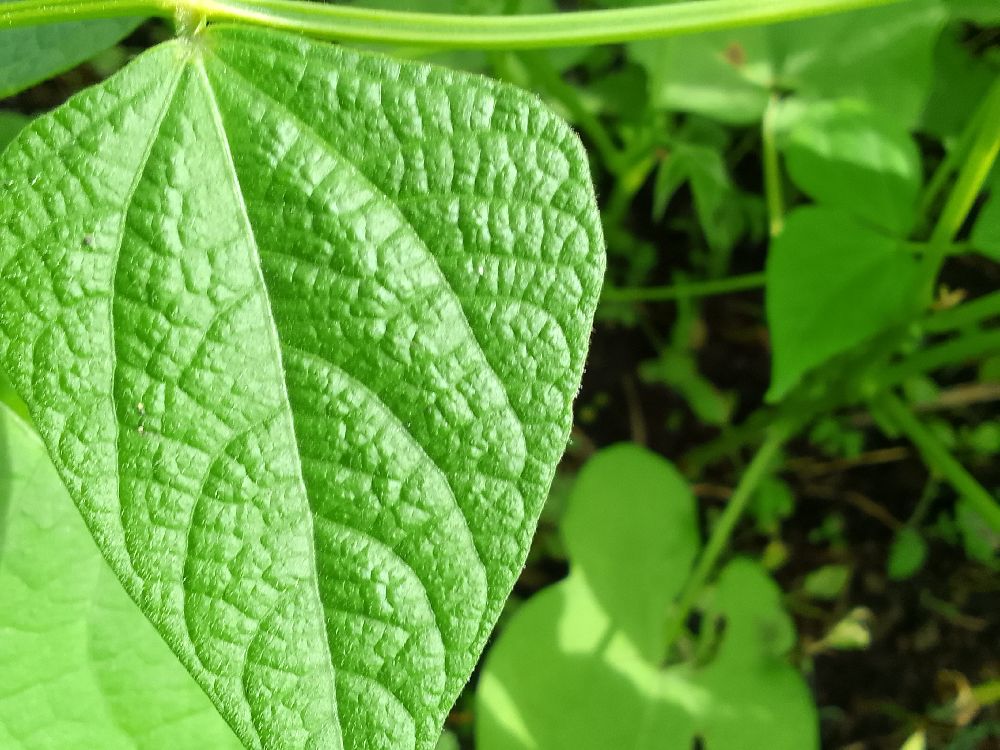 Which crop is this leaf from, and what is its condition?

common bean, healthy
